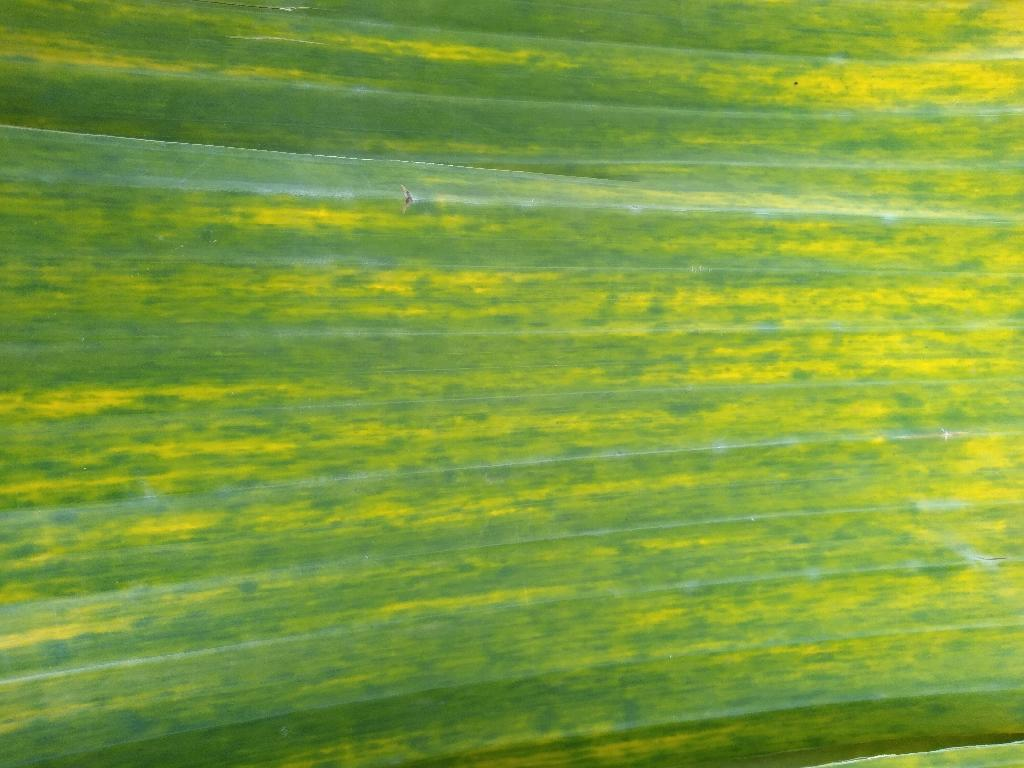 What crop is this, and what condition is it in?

banana, fusarium wilt race 1
